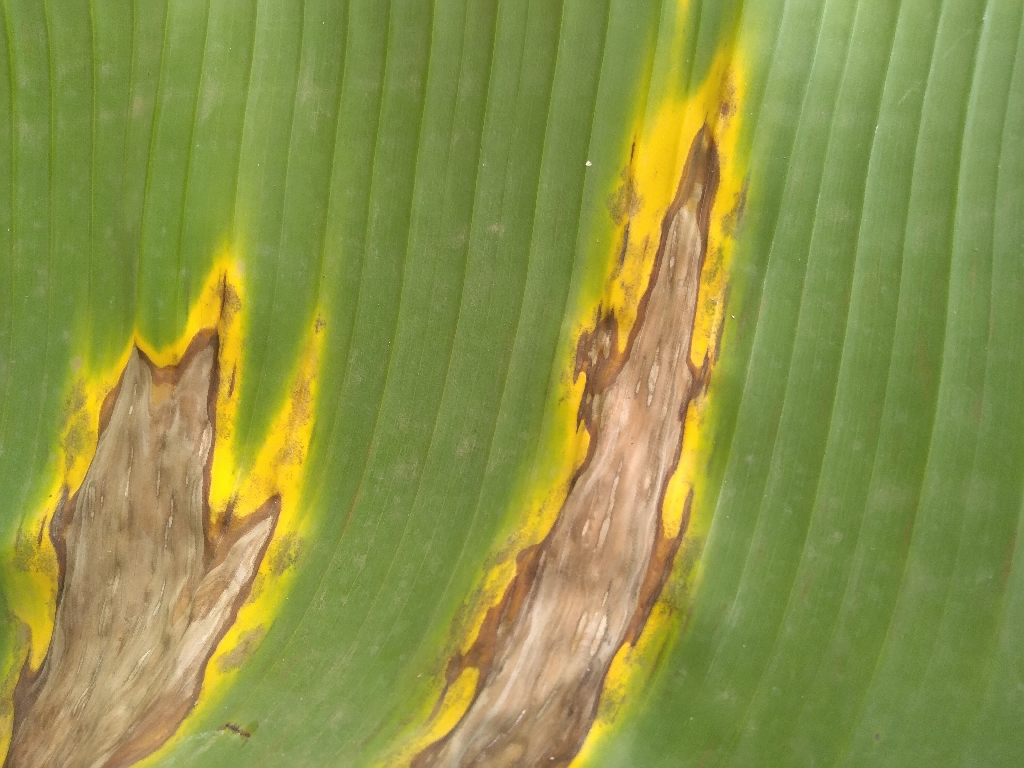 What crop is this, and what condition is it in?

banana, black sigatoka
